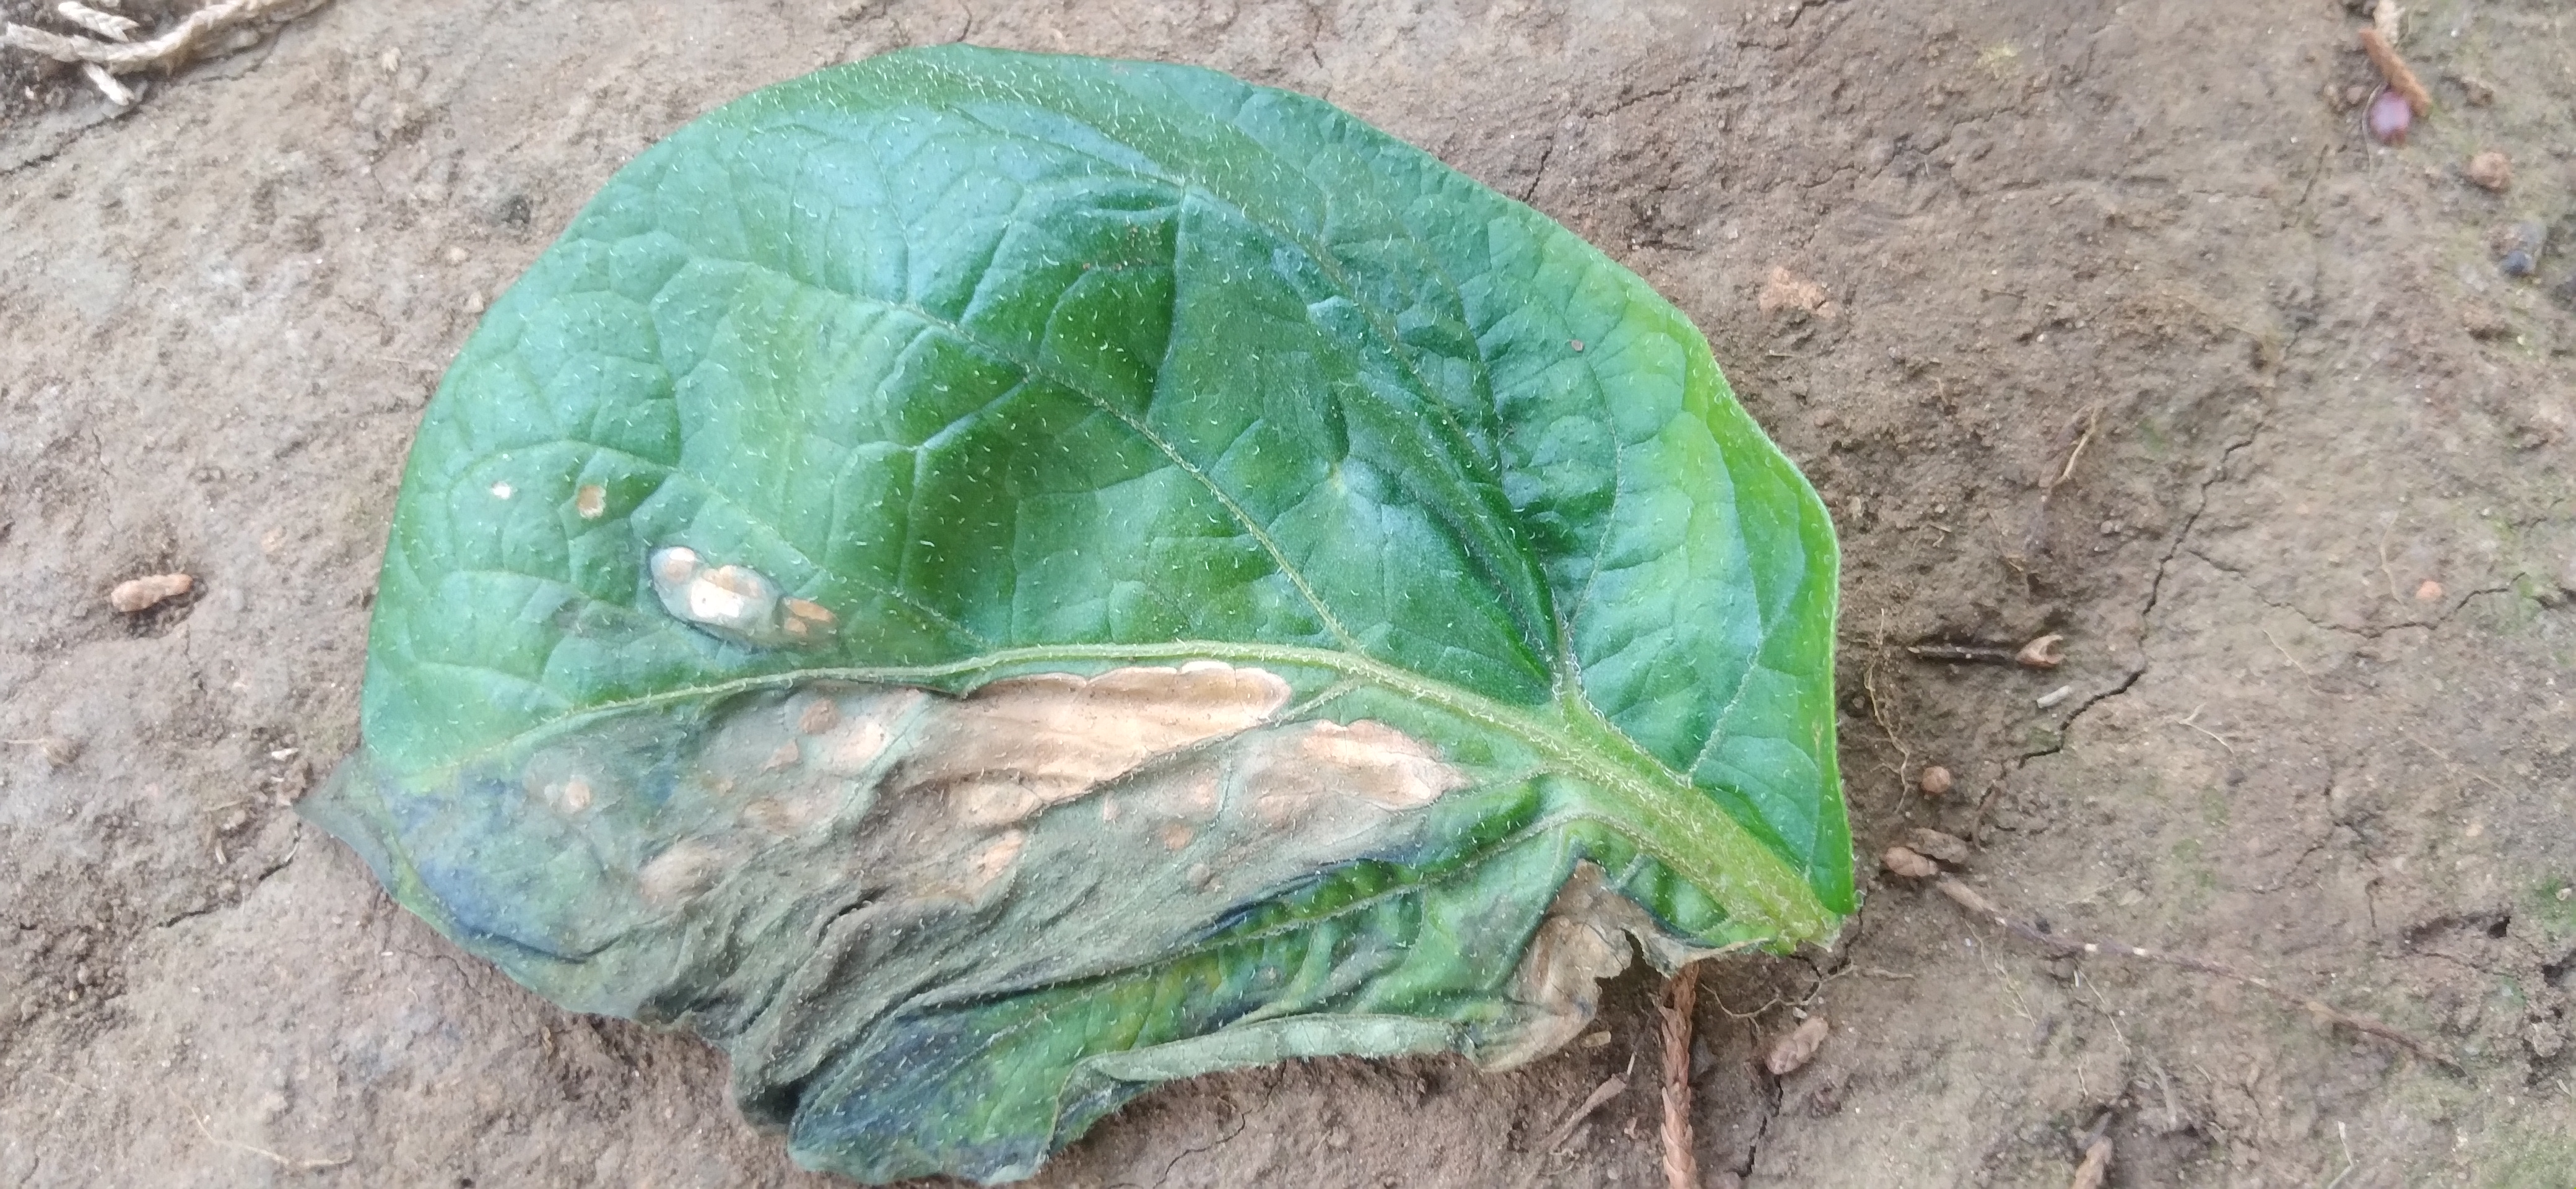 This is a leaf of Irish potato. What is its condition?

early blight
